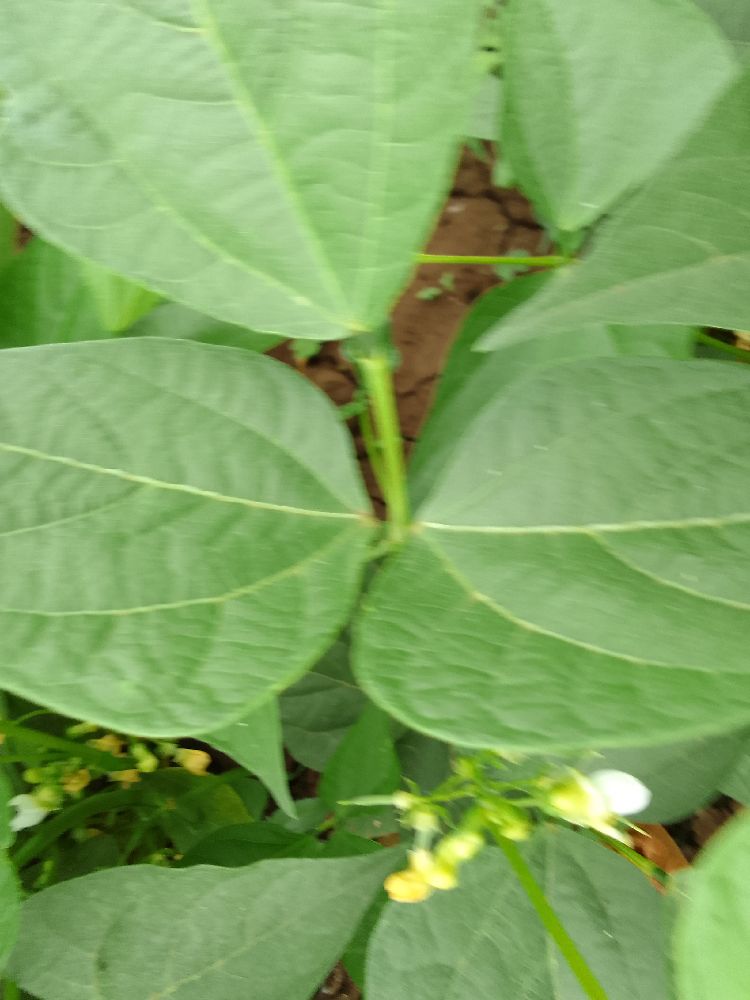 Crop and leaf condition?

common bean, healthy
